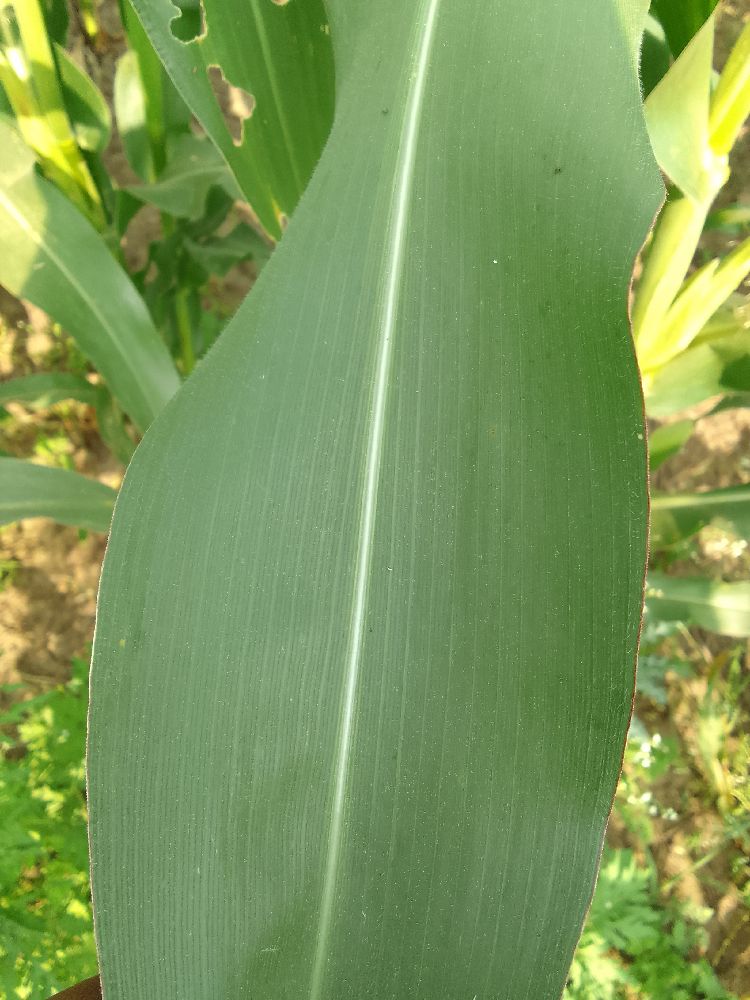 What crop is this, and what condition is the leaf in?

maize, healthy
